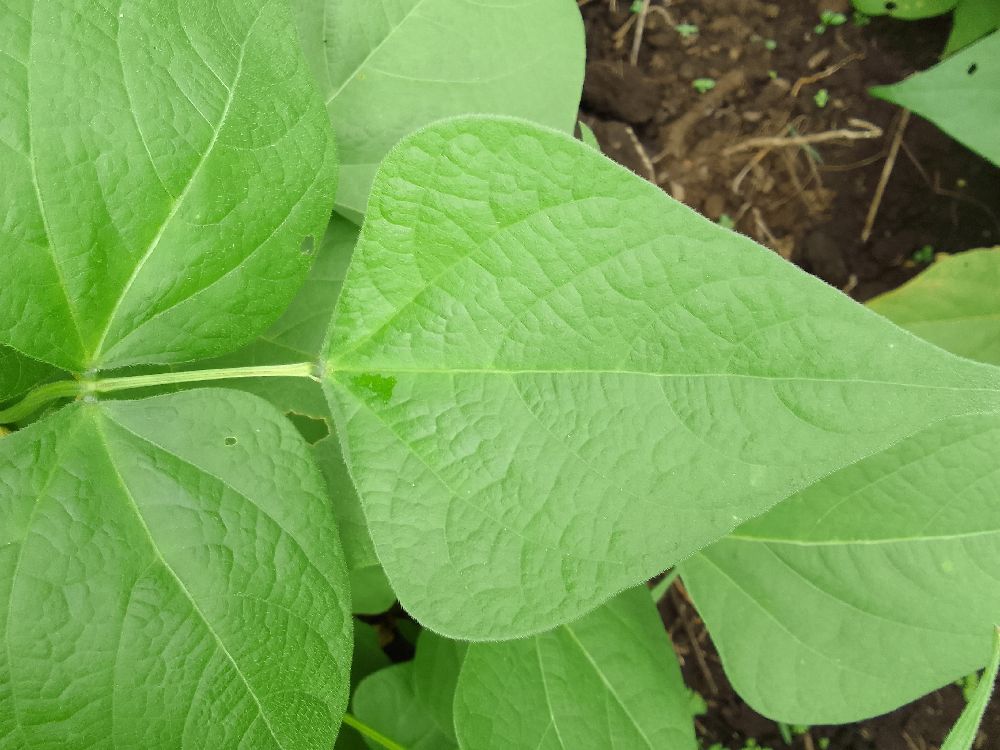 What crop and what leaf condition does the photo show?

common bean, healthy
